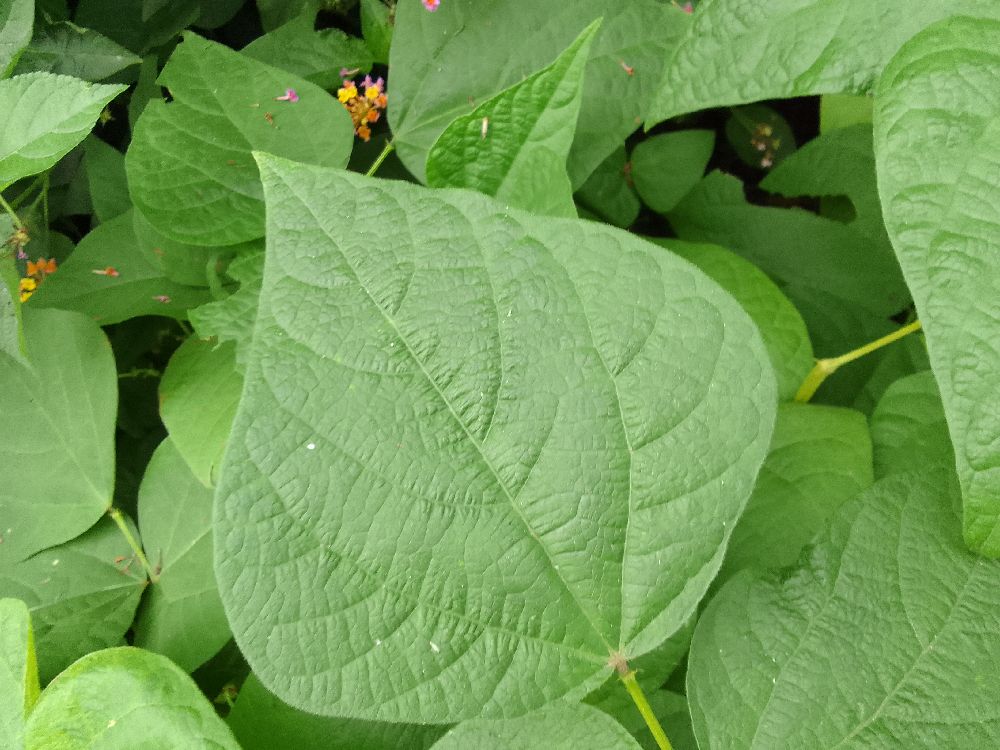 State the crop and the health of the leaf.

common bean, healthy
